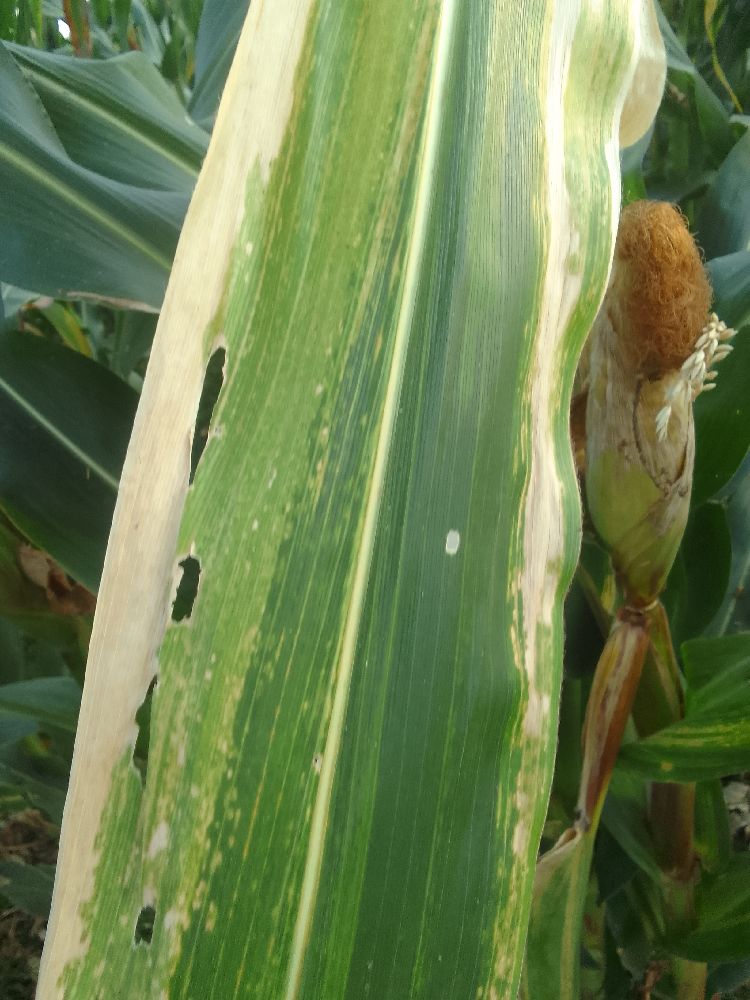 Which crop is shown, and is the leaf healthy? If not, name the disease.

maize, maize lethal necrosis
